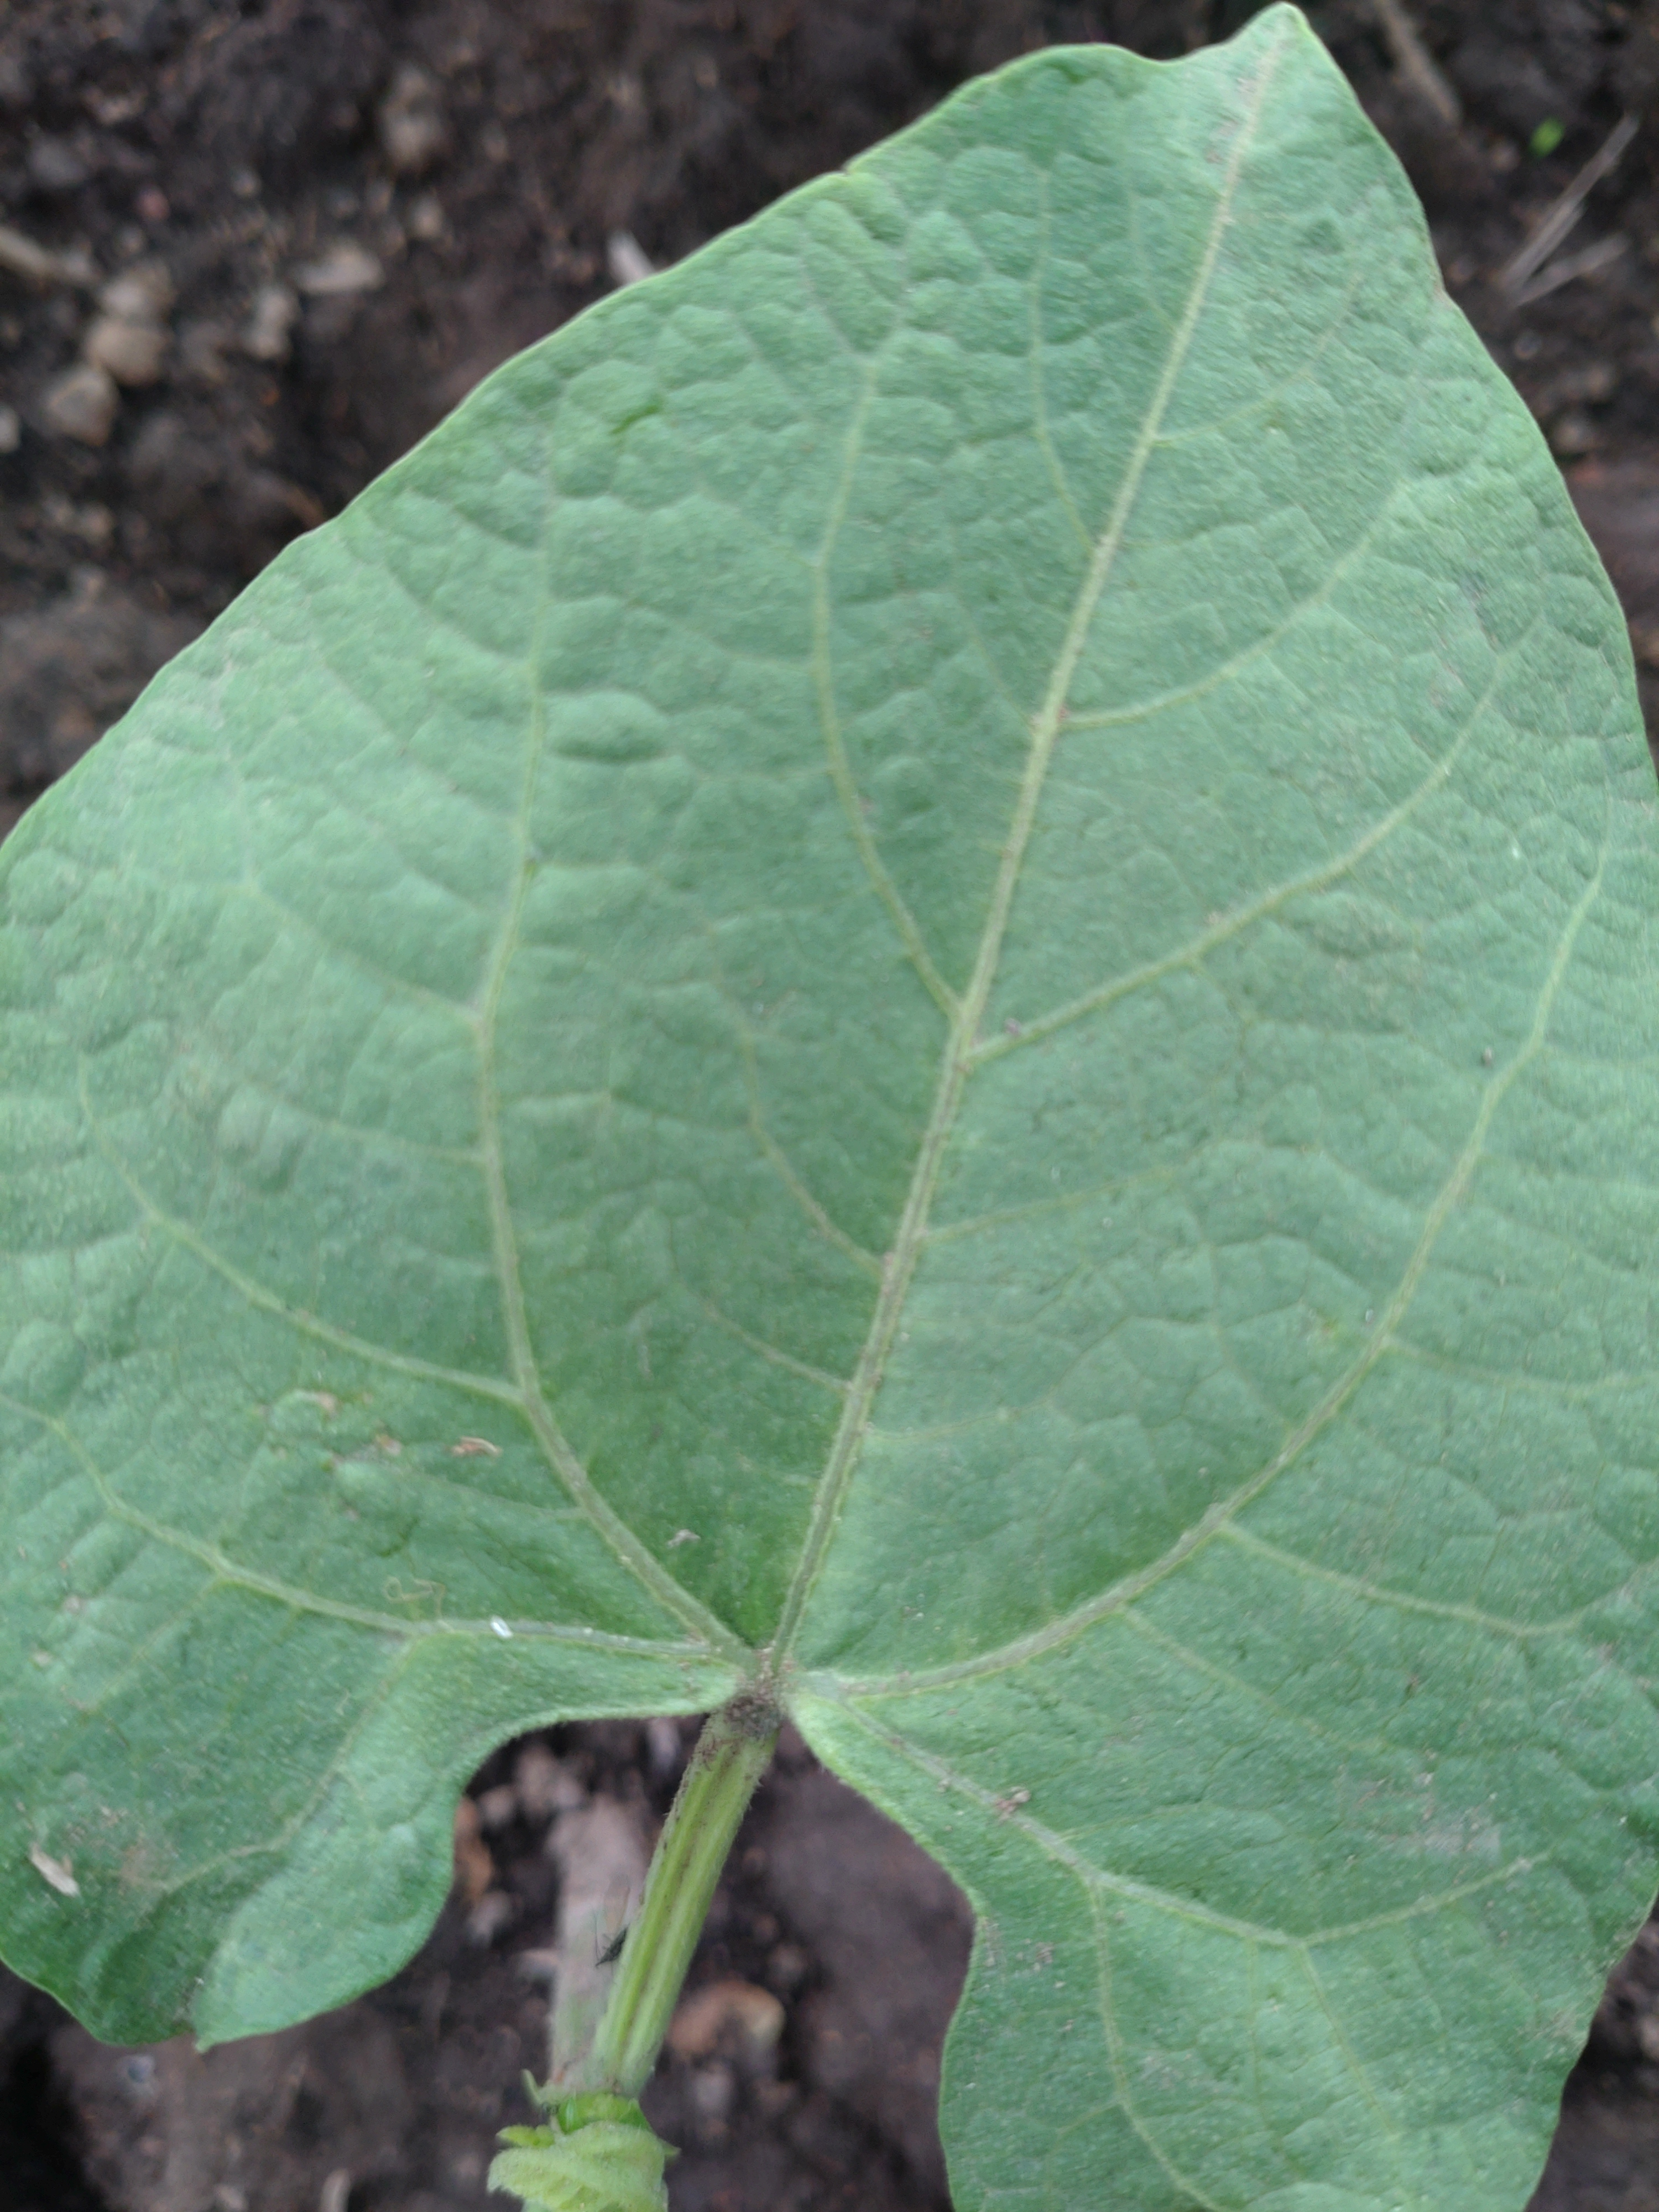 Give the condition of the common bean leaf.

healthy
